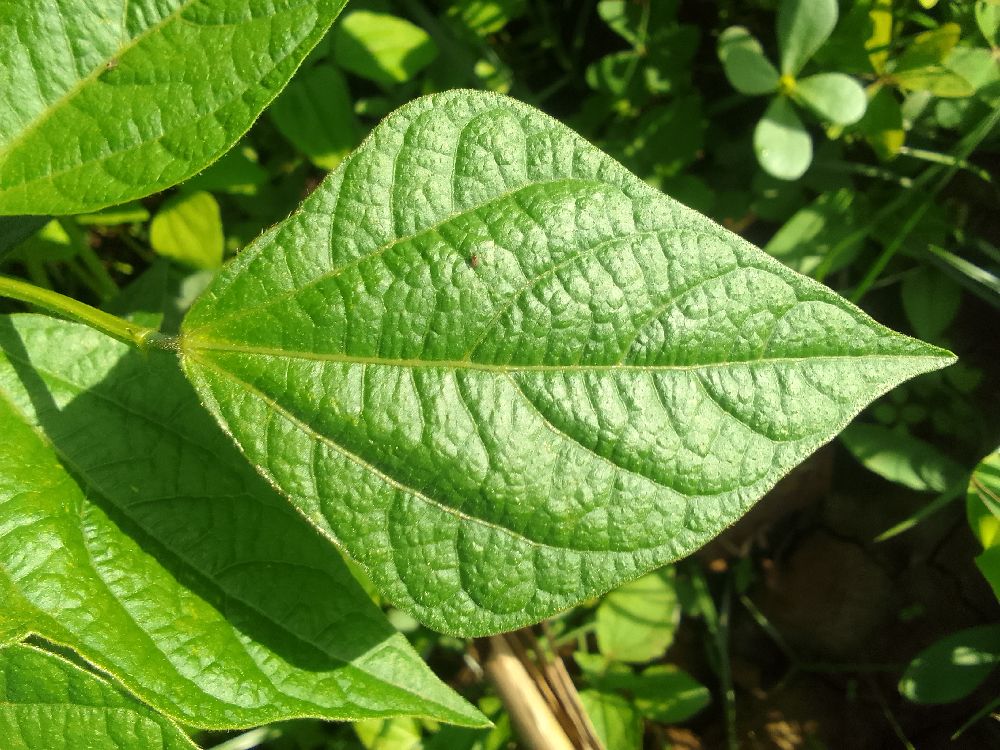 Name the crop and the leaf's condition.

common bean, healthy
